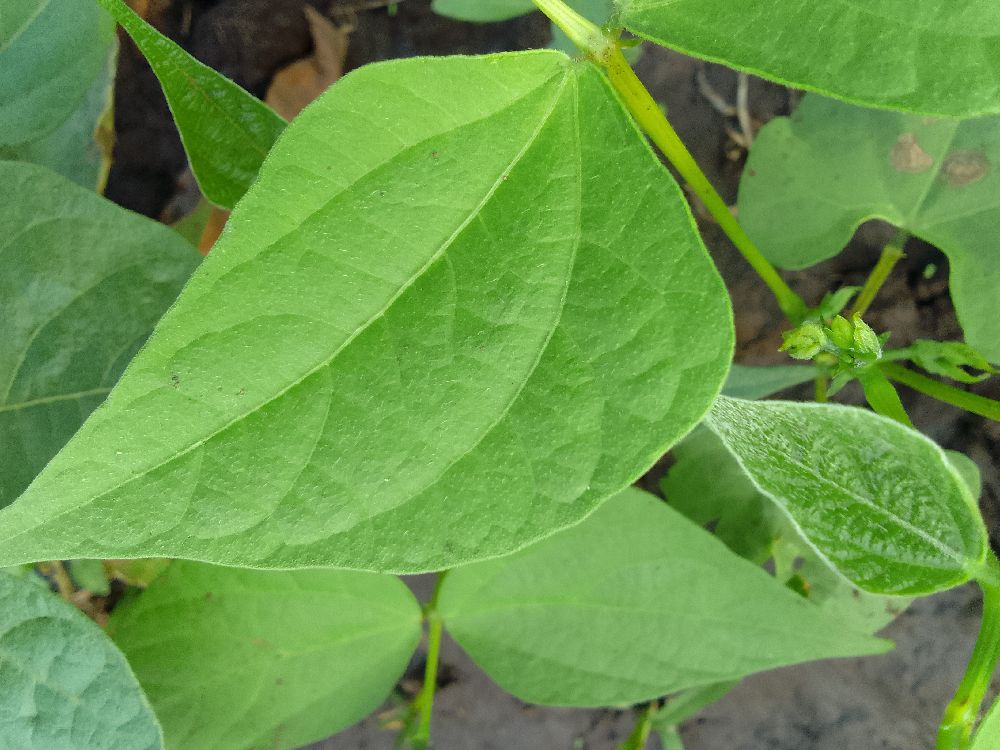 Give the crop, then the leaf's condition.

common bean, healthy
